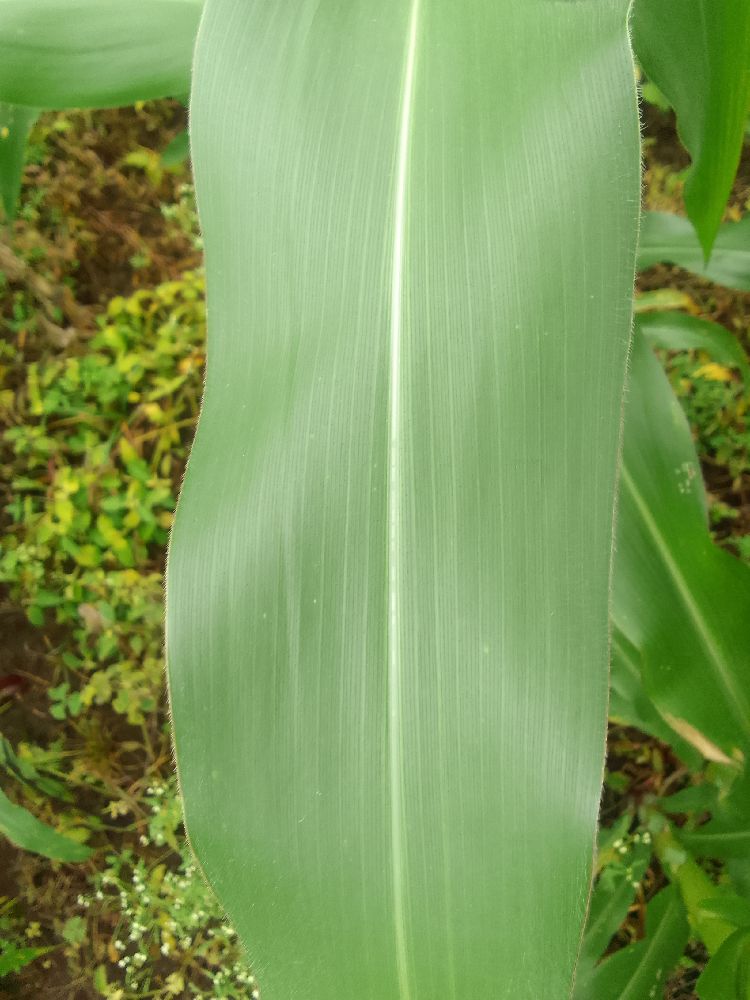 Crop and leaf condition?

maize, healthy
